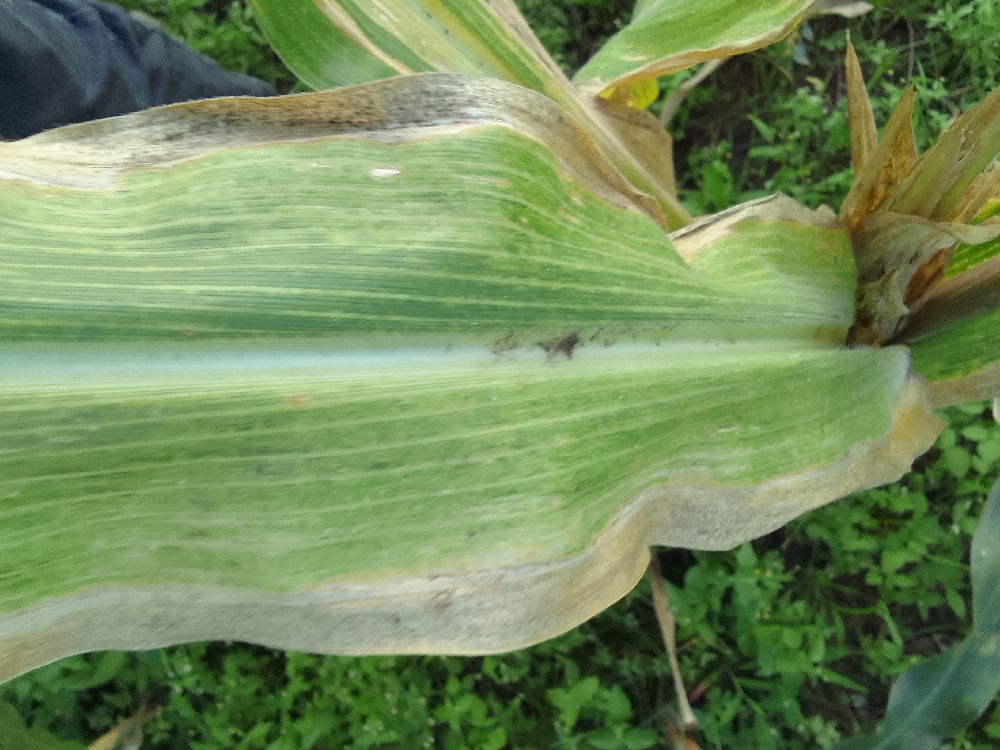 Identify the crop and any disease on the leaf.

maize, maize lethal necrosis
